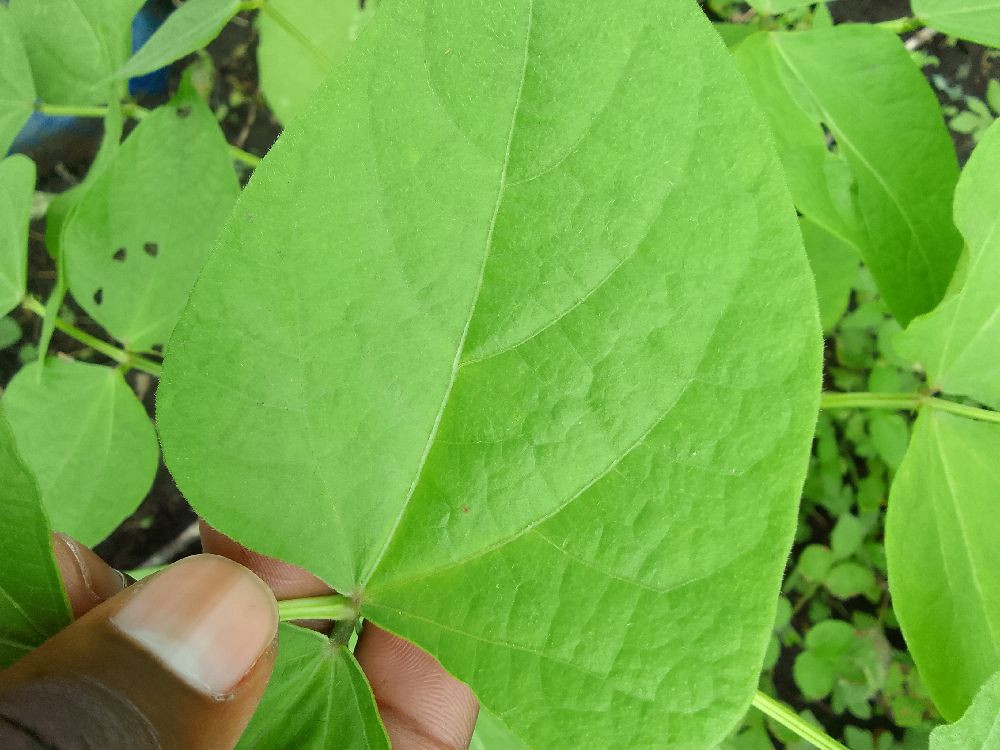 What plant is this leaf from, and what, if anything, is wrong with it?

common bean, healthy
